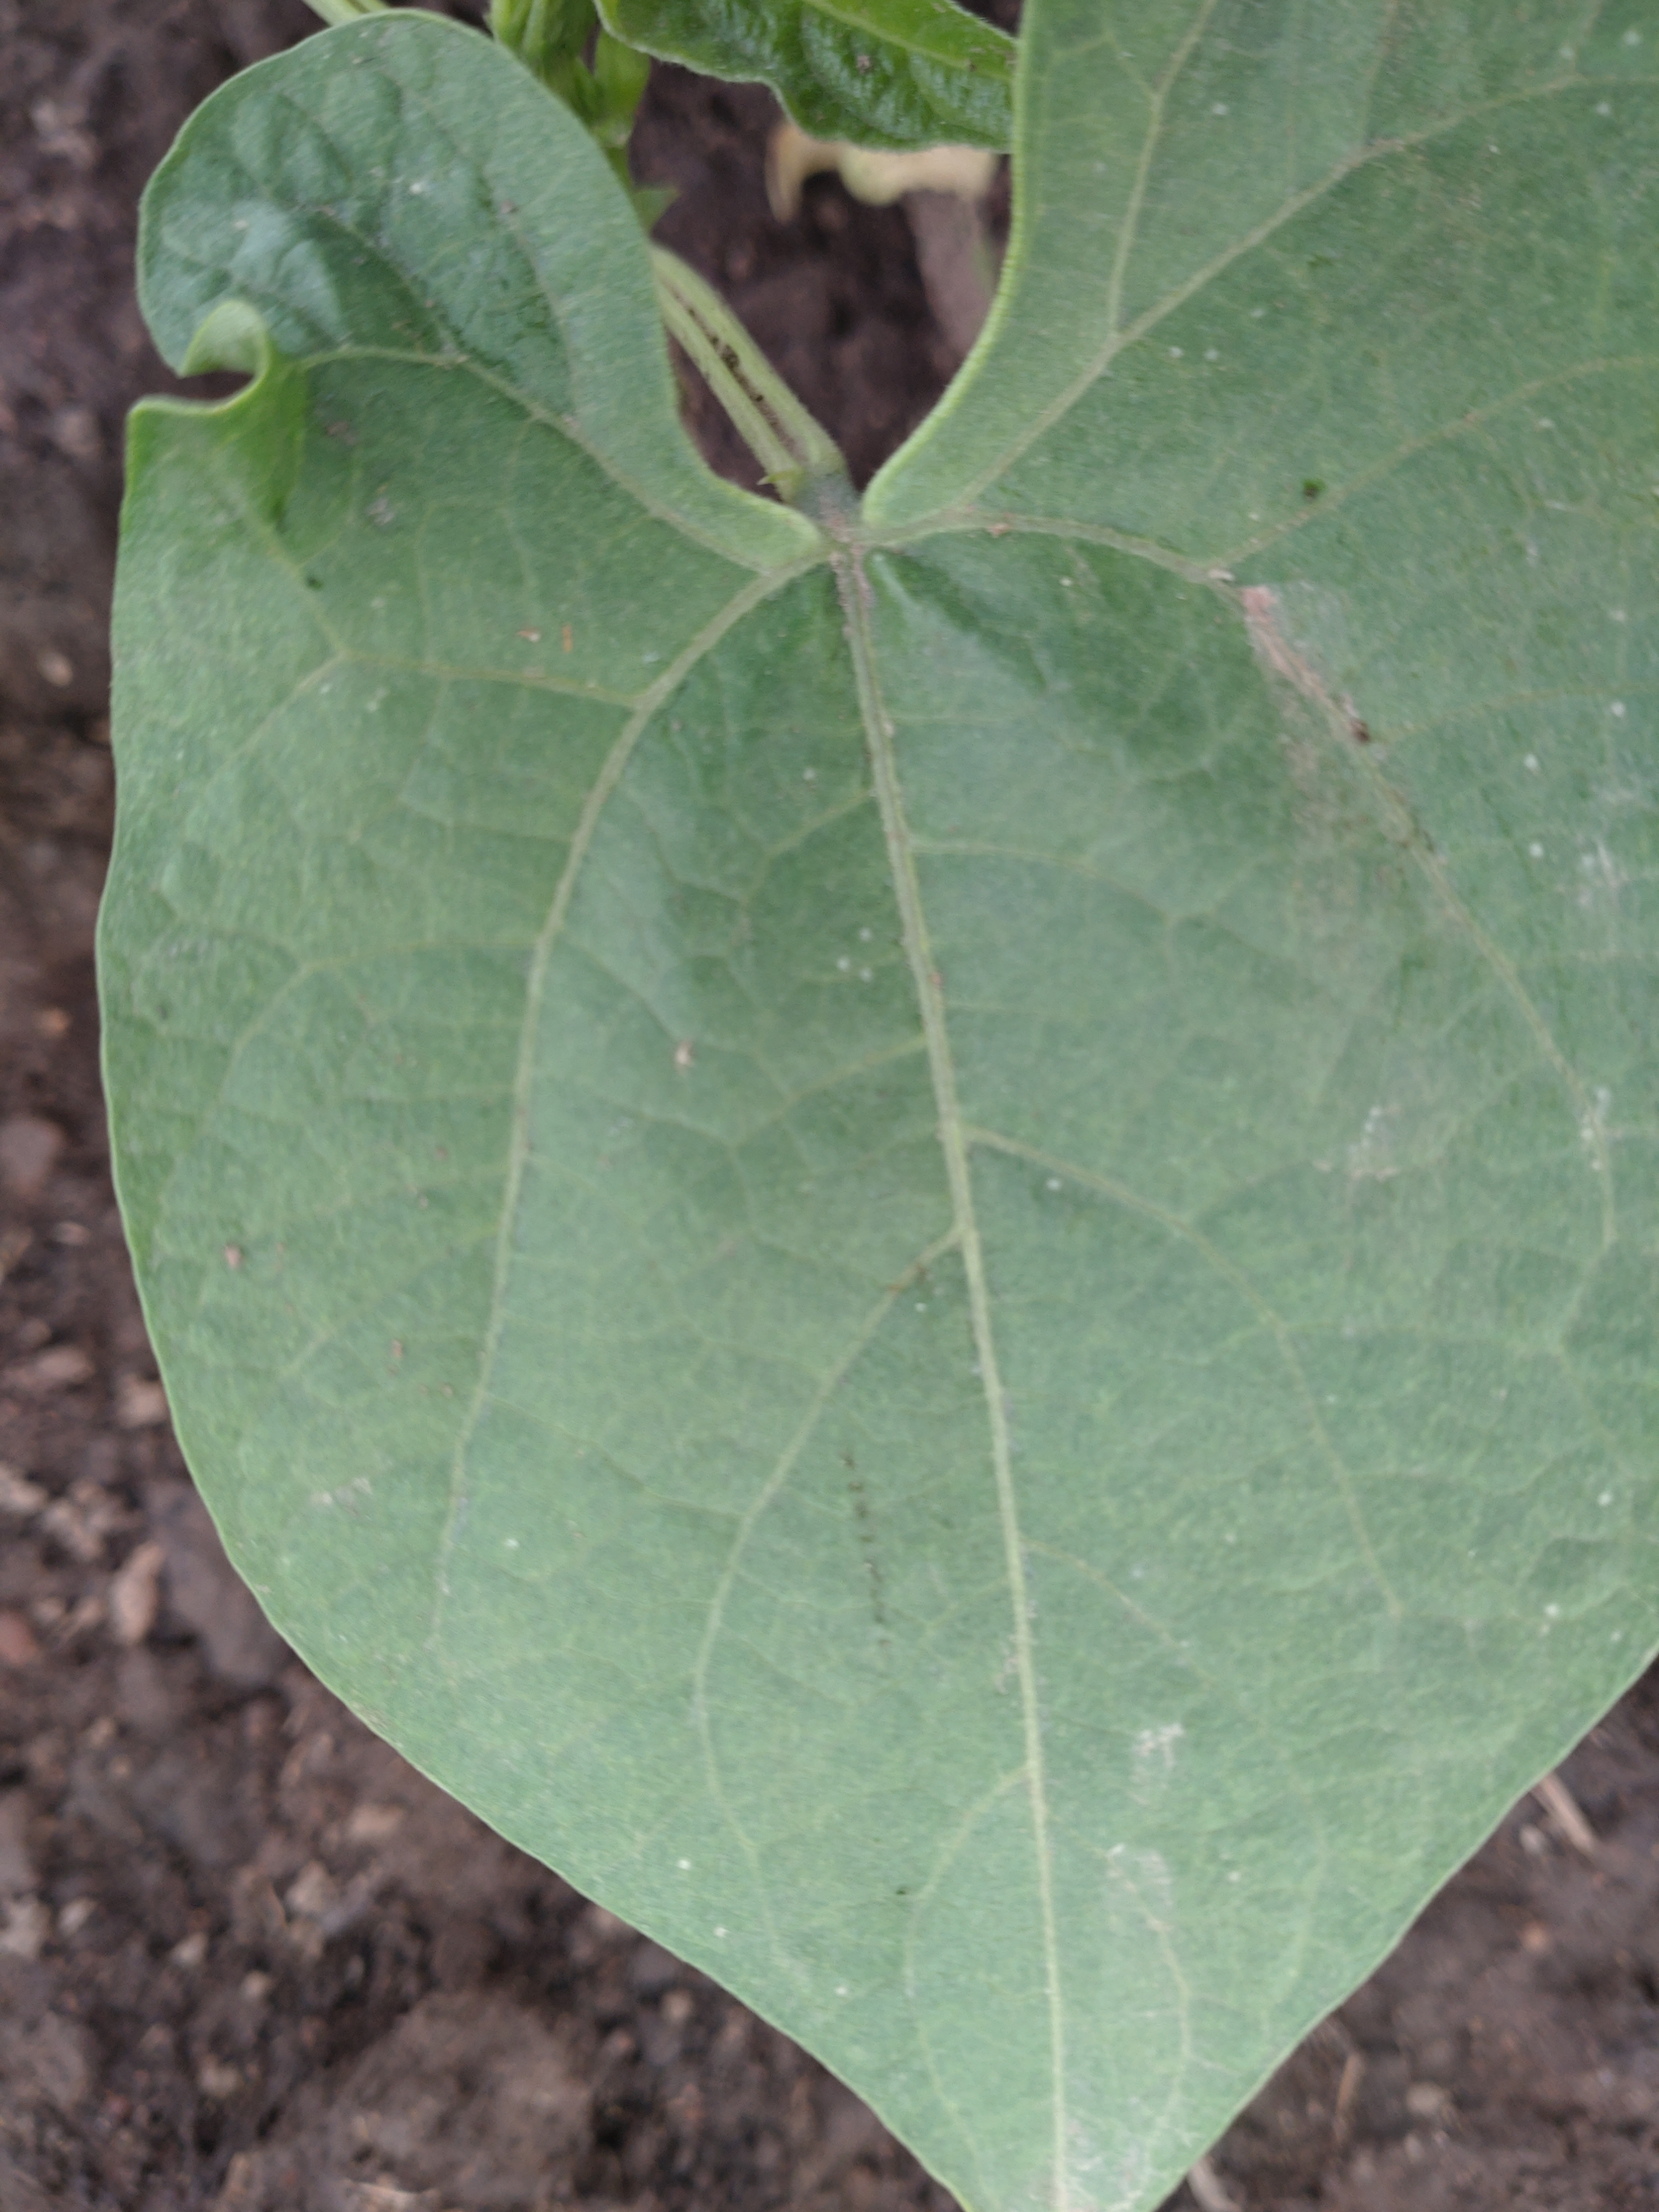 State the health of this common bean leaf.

healthy
